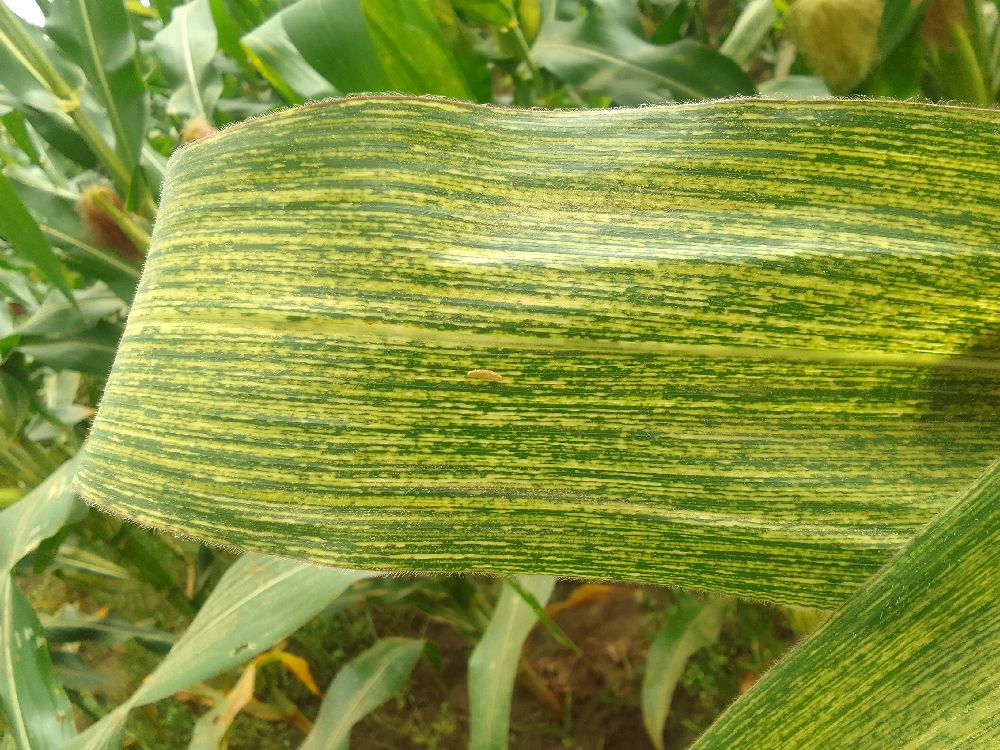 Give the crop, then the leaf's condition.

maize, maize streak virus
